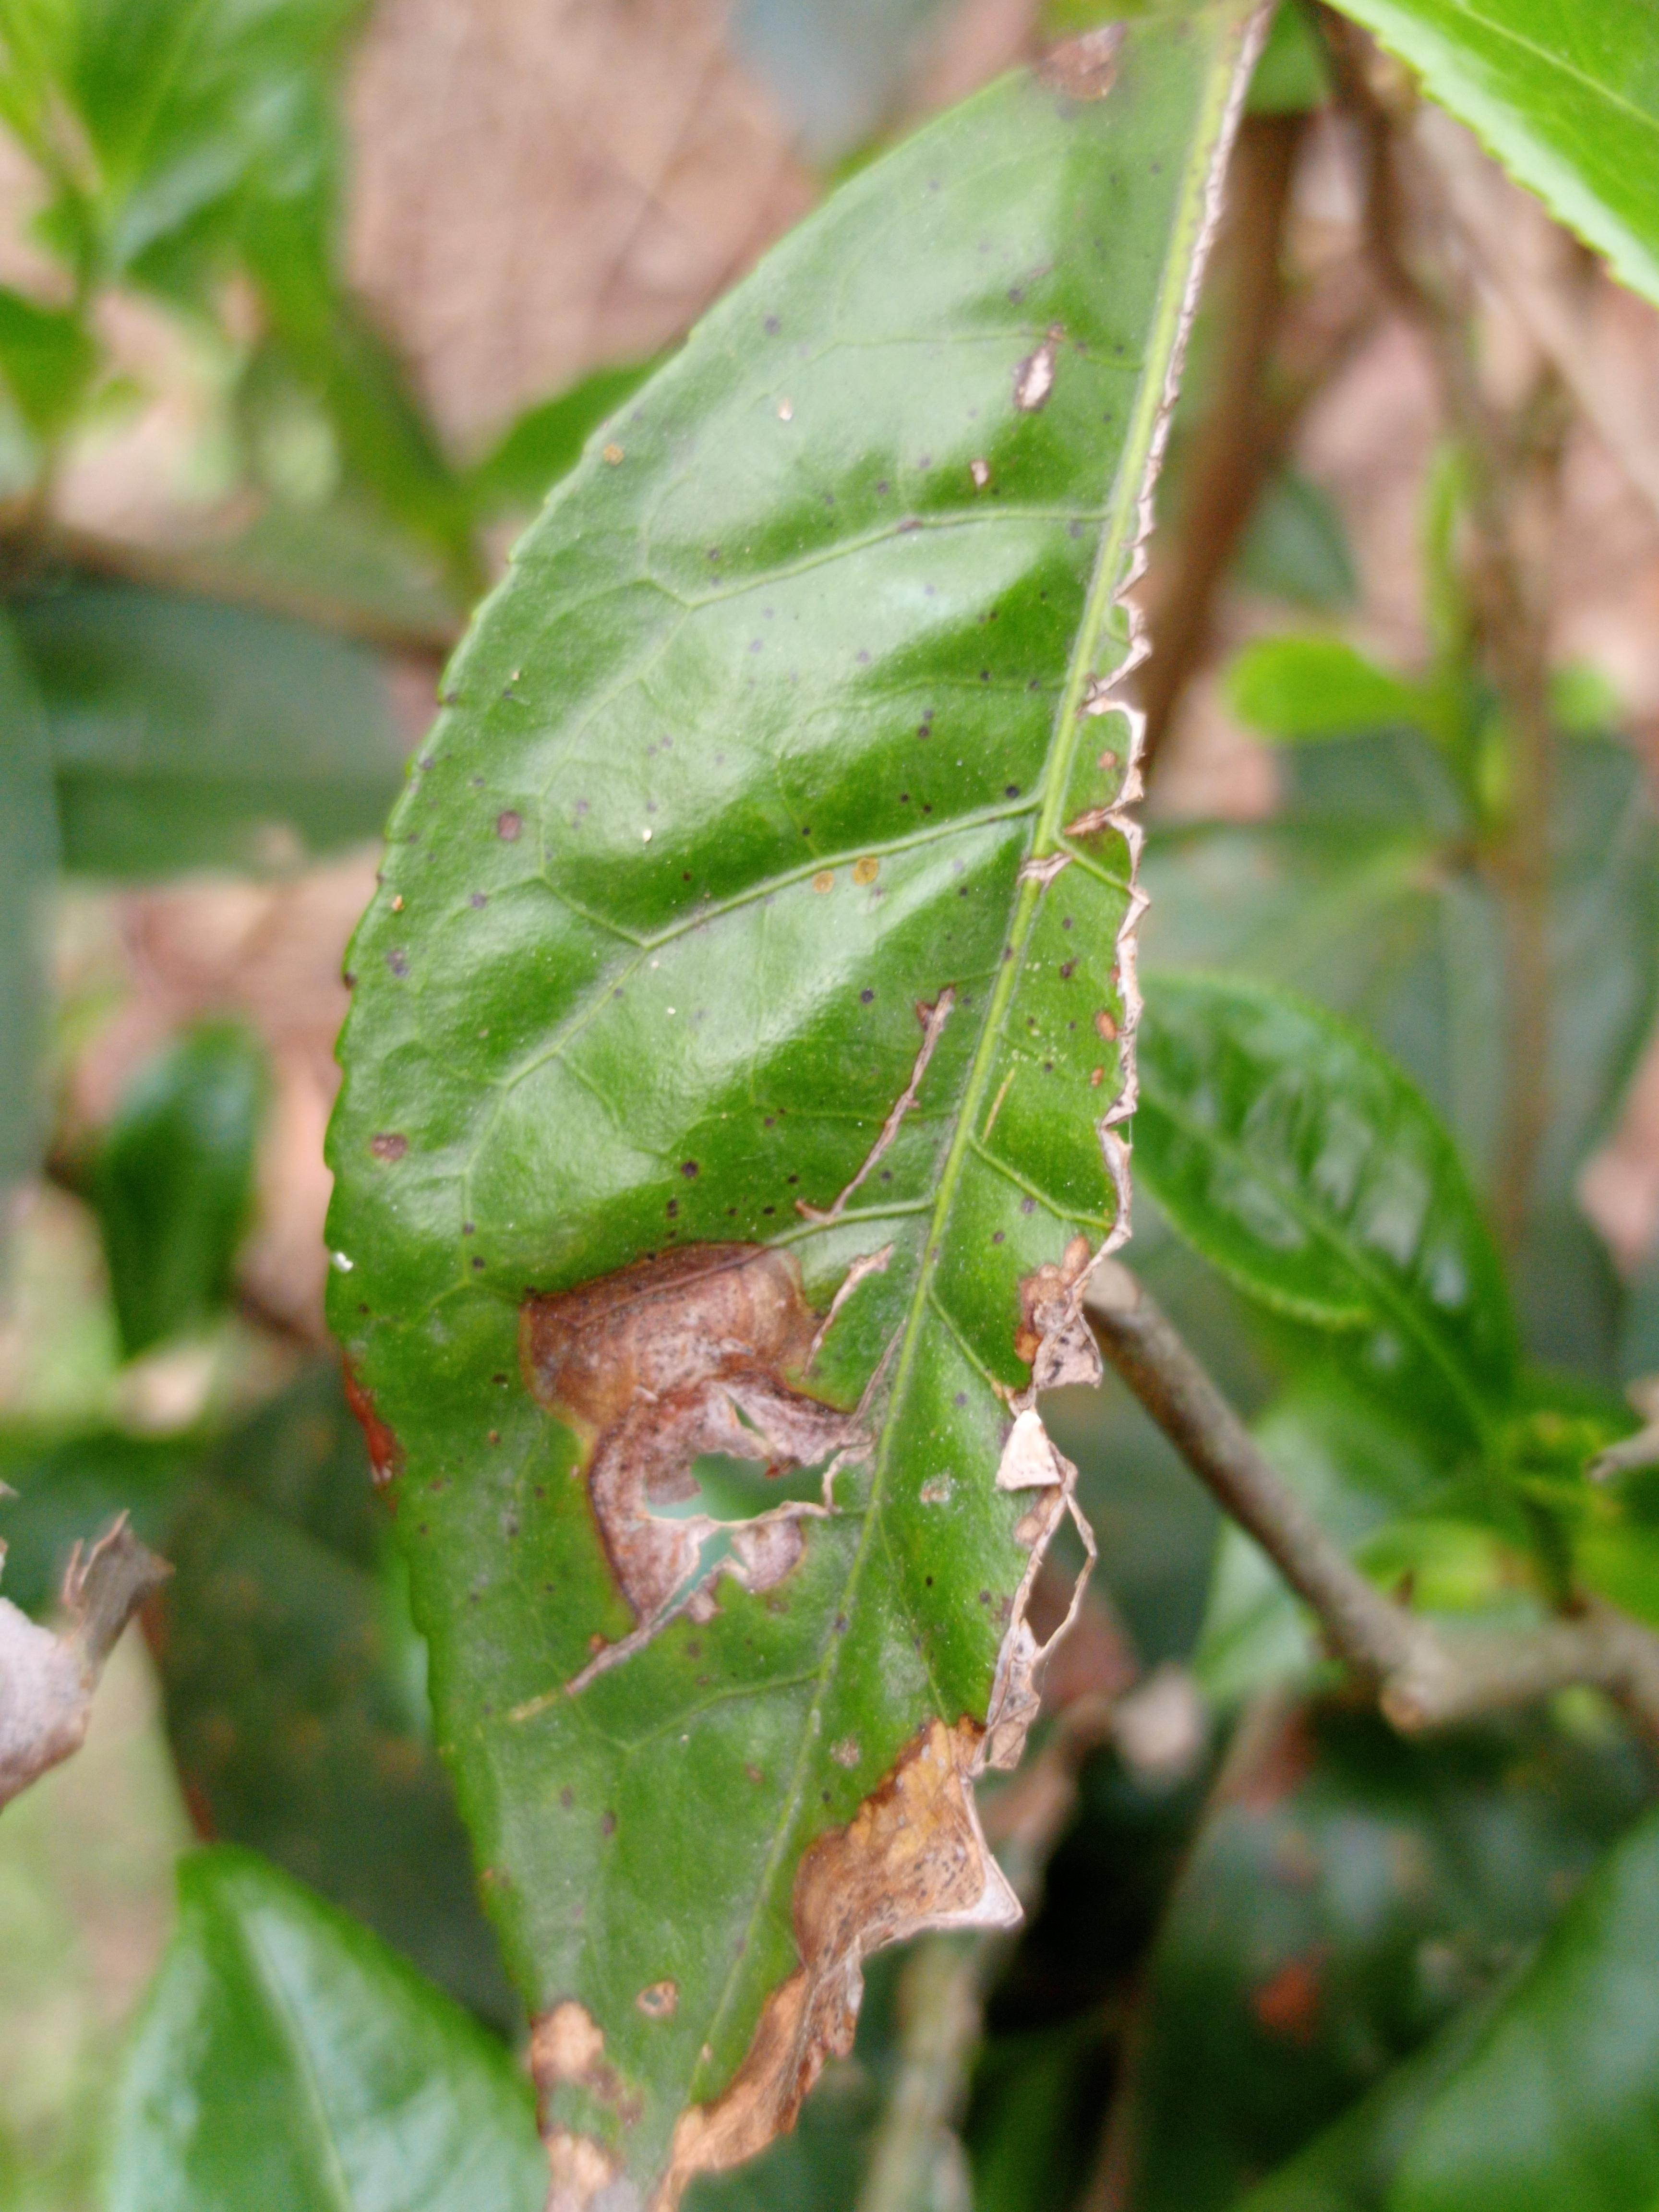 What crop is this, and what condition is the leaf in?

tea, blight
